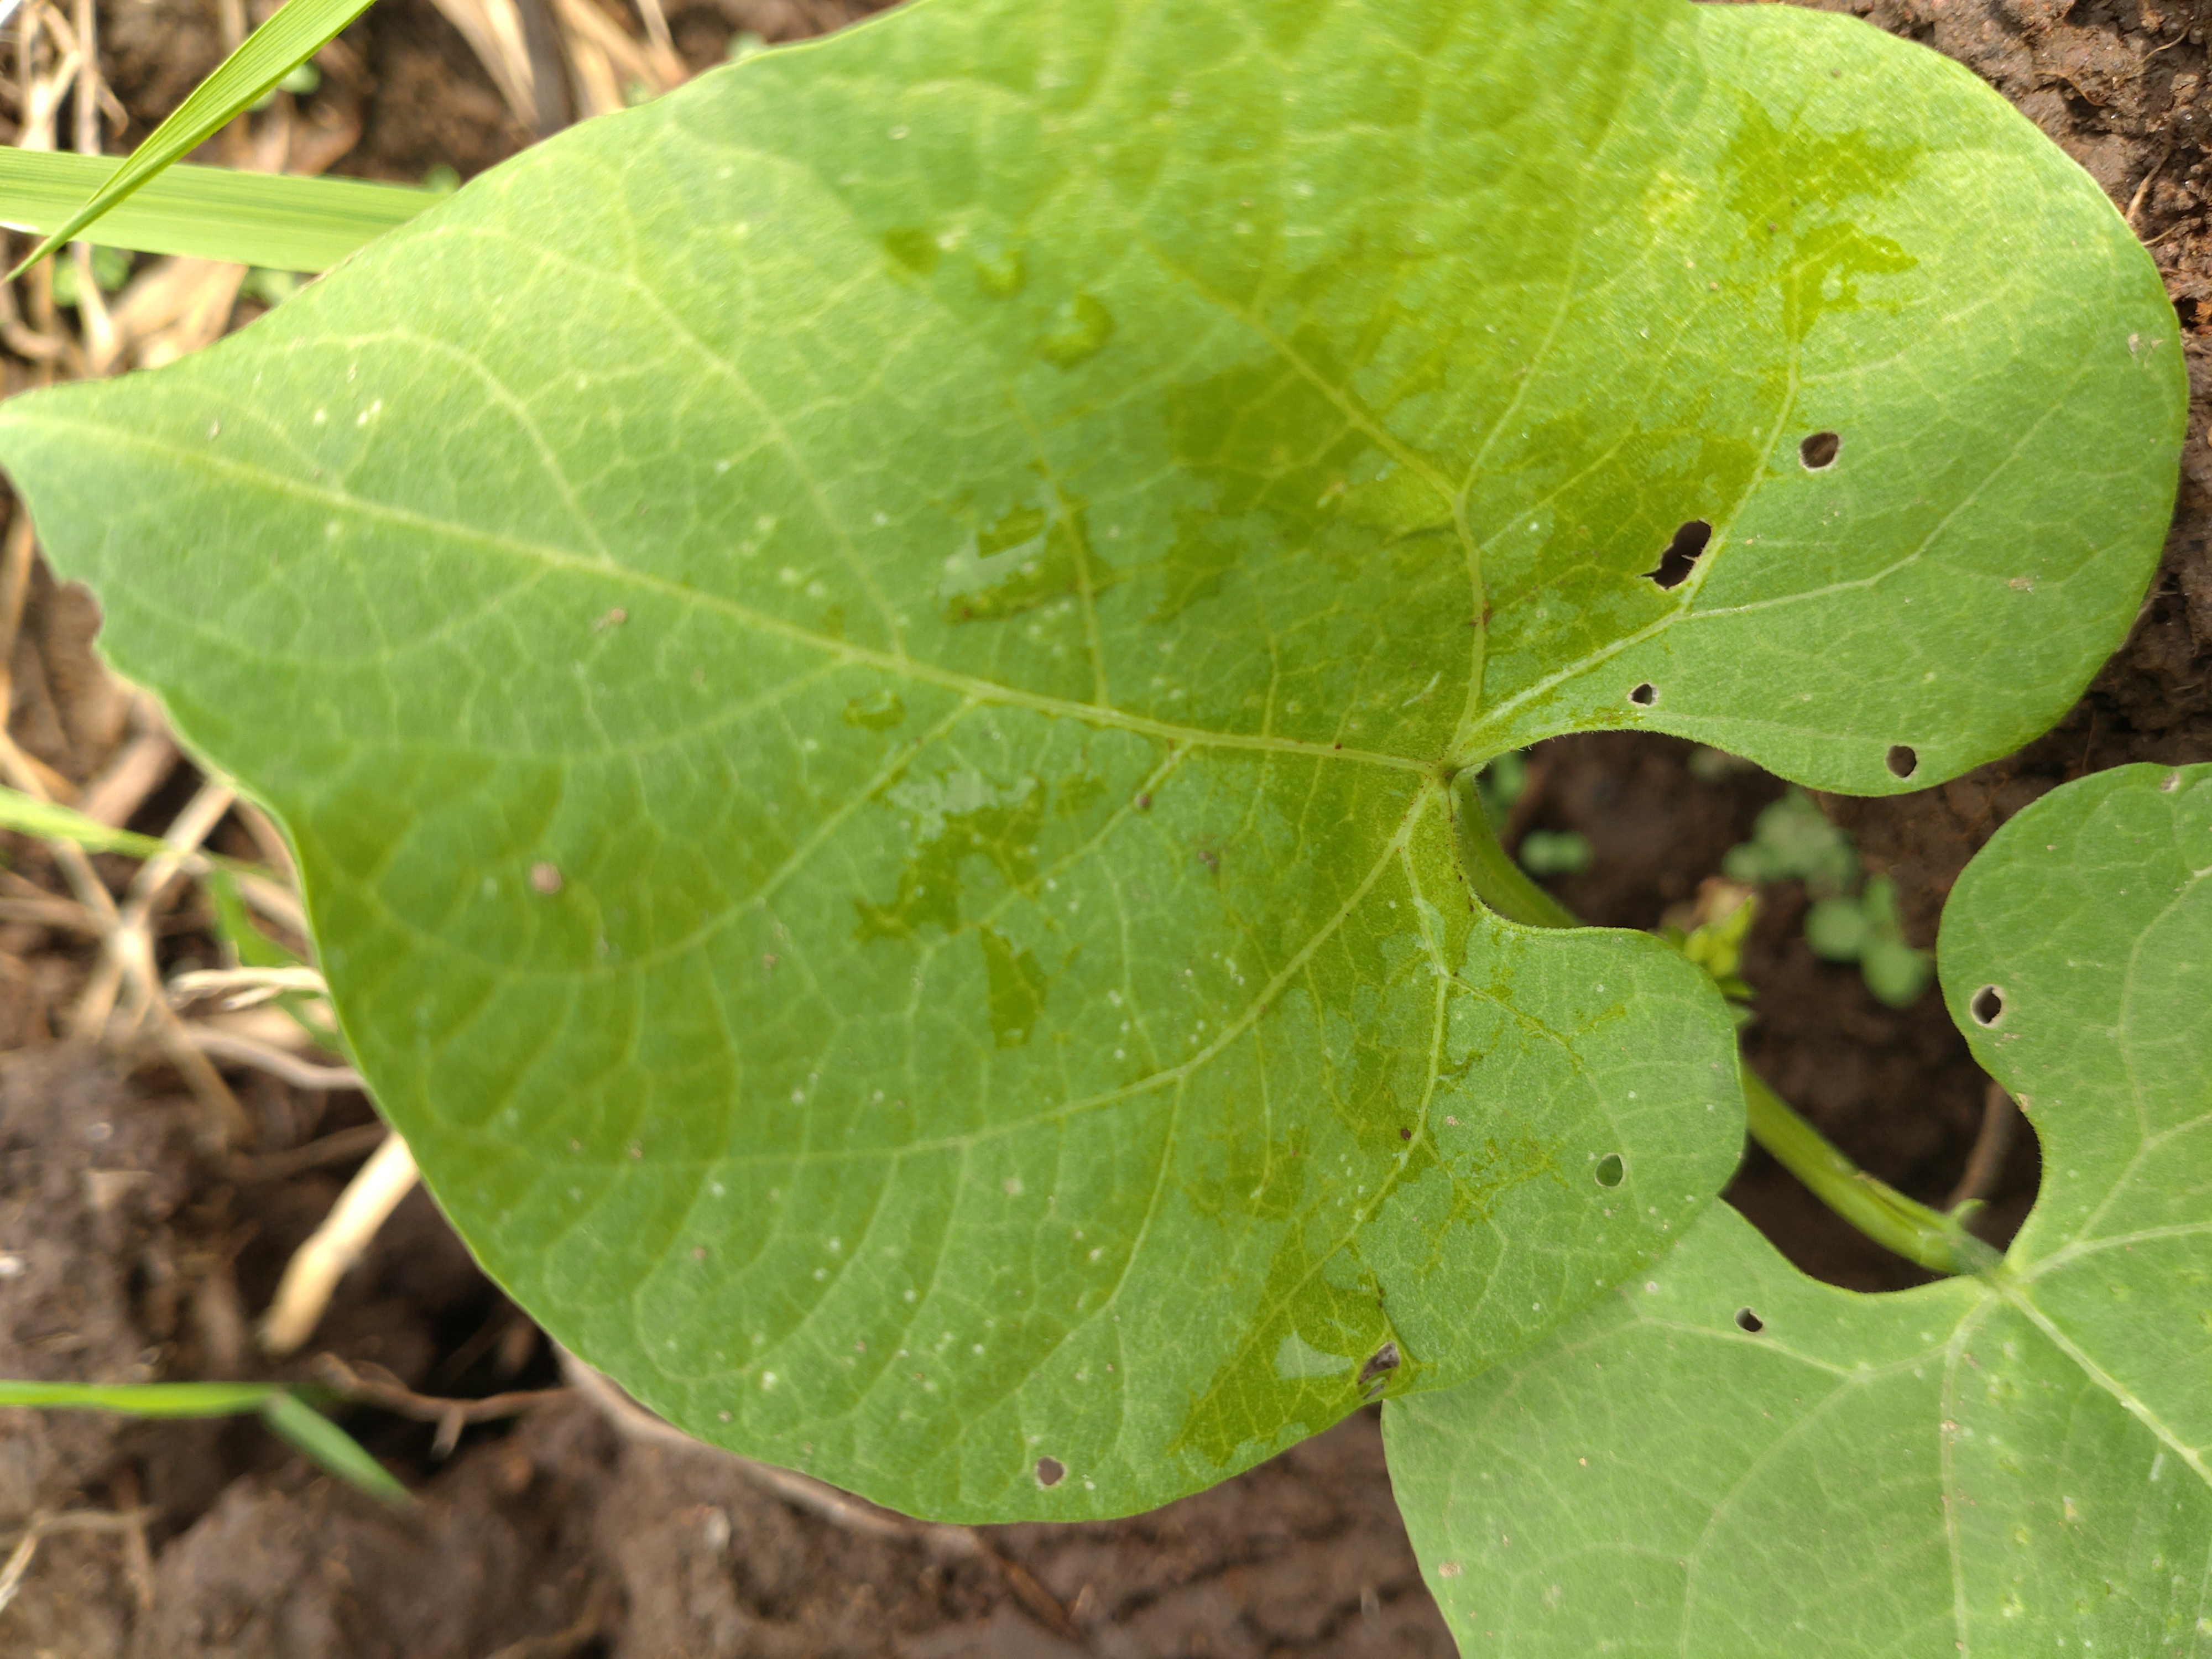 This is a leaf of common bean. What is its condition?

healthy
